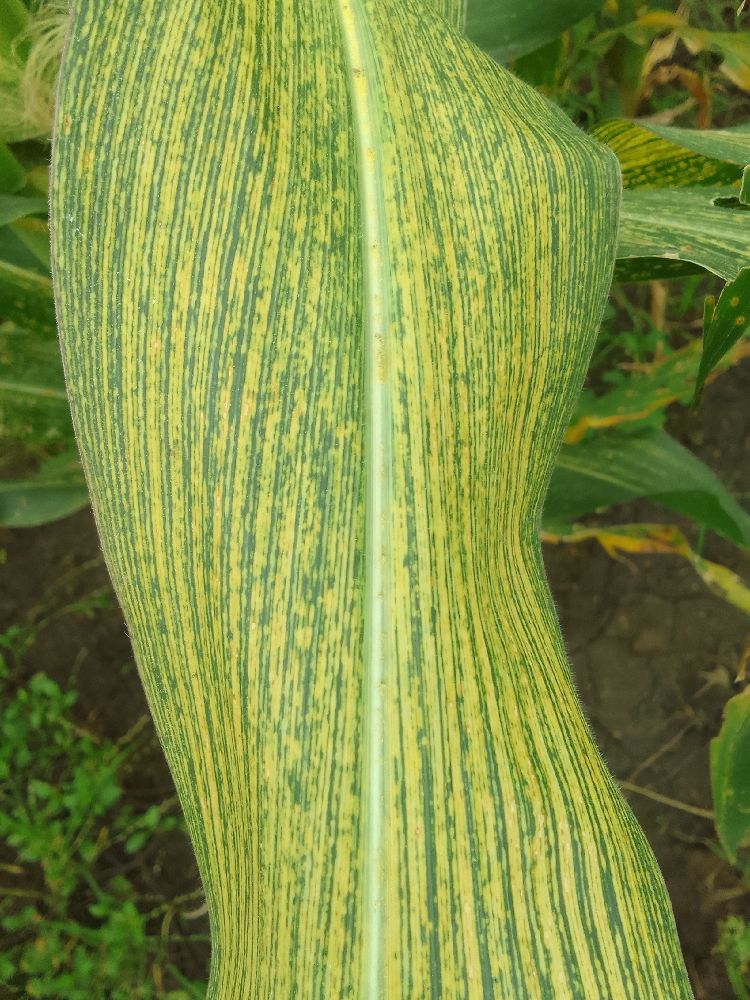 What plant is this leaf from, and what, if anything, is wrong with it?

maize, maize streak virus
